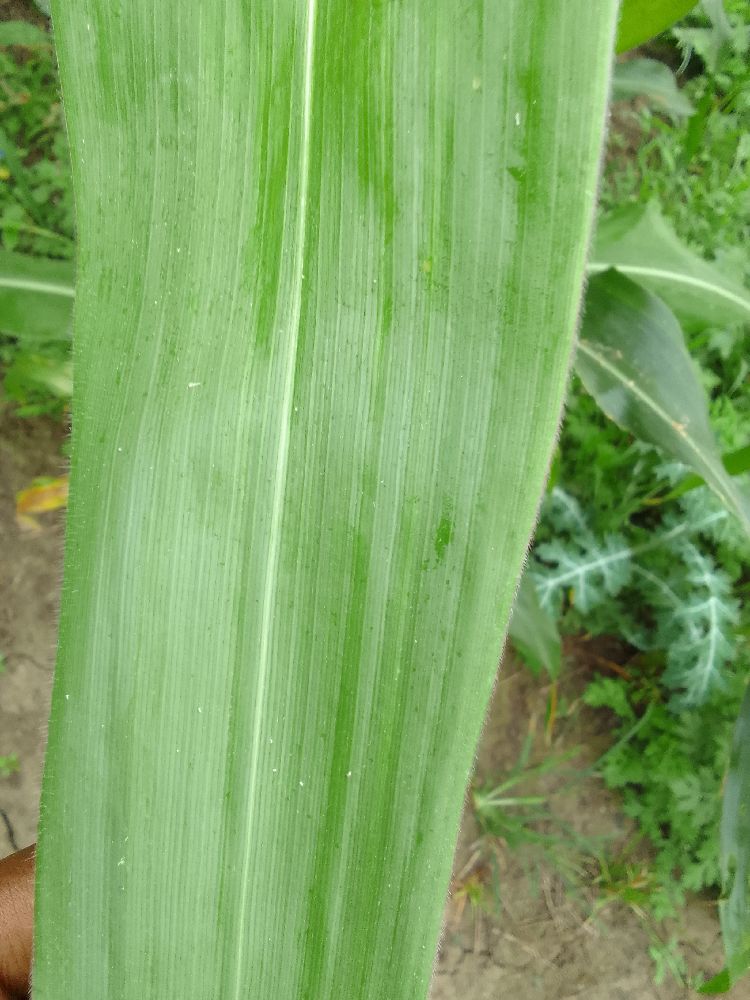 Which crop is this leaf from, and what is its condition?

maize, healthy
